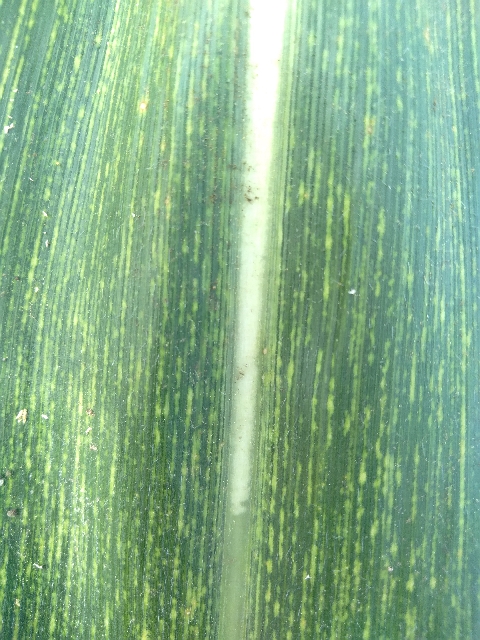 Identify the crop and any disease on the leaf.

maize, maize streak virus
